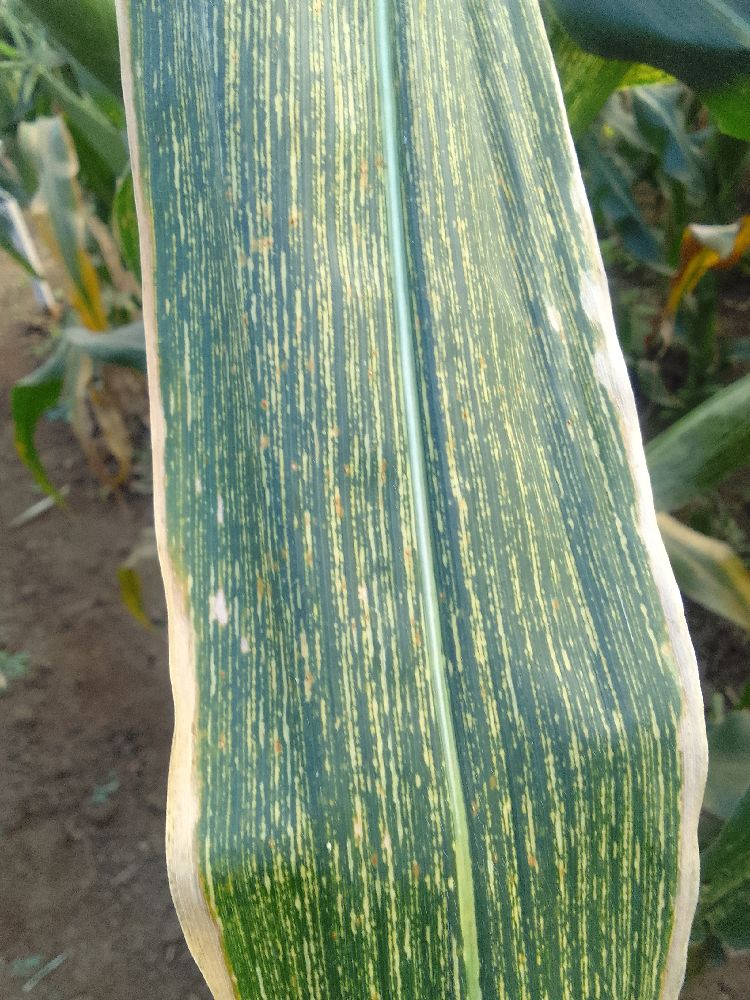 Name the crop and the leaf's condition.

maize, maize streak virus
